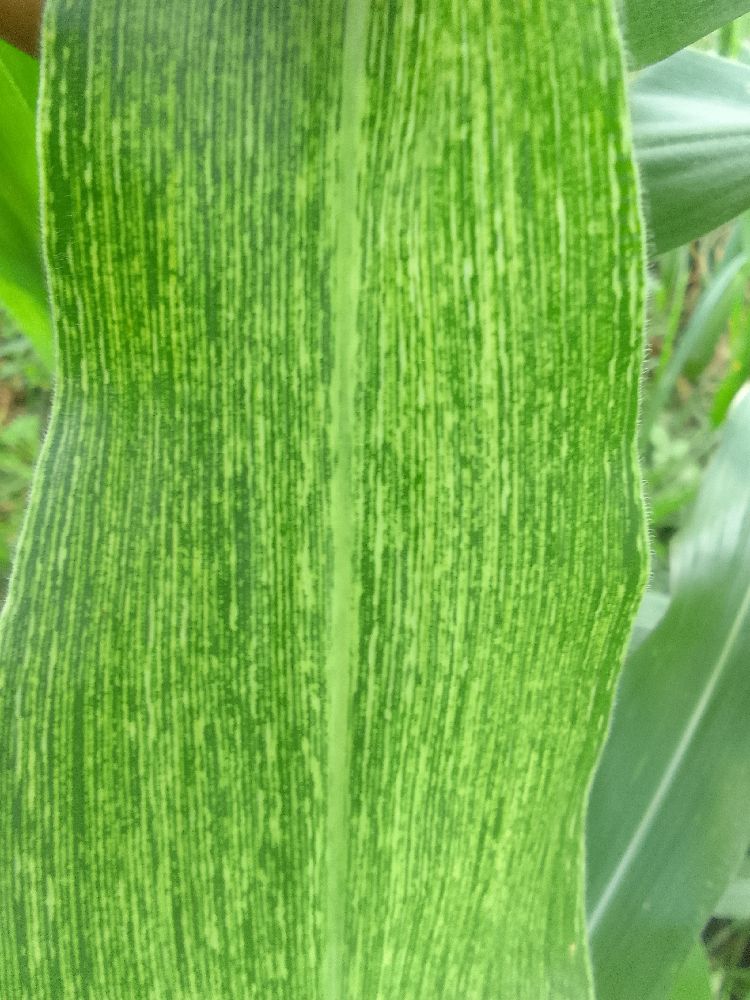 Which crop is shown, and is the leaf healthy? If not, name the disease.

maize, maize streak virus
